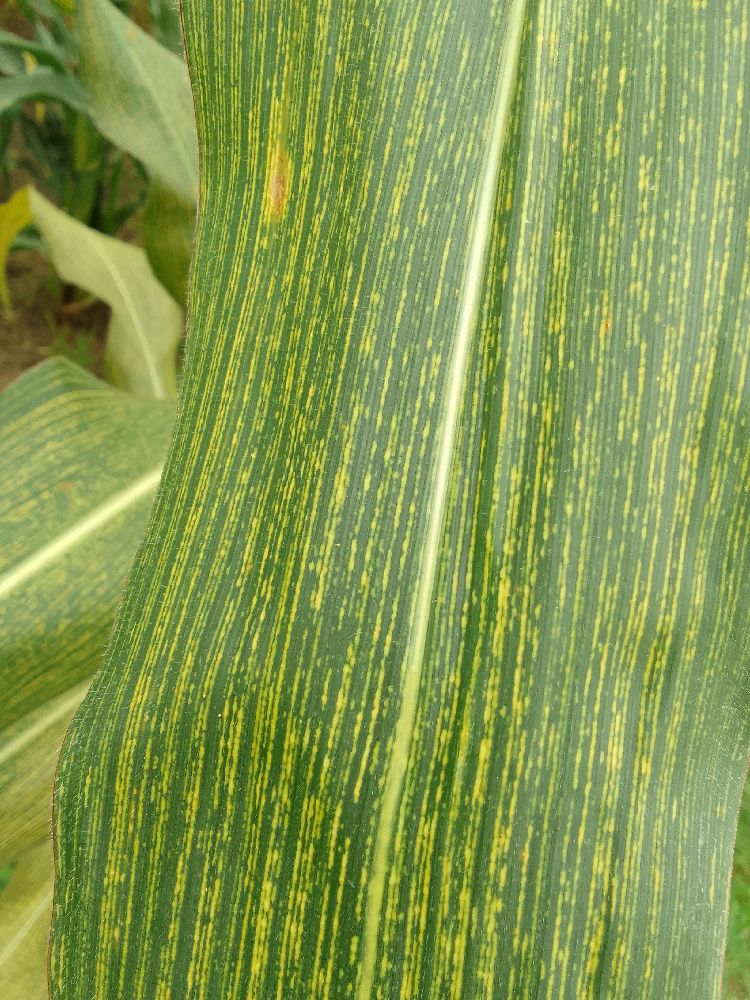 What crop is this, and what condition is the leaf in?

maize, maize streak virus
